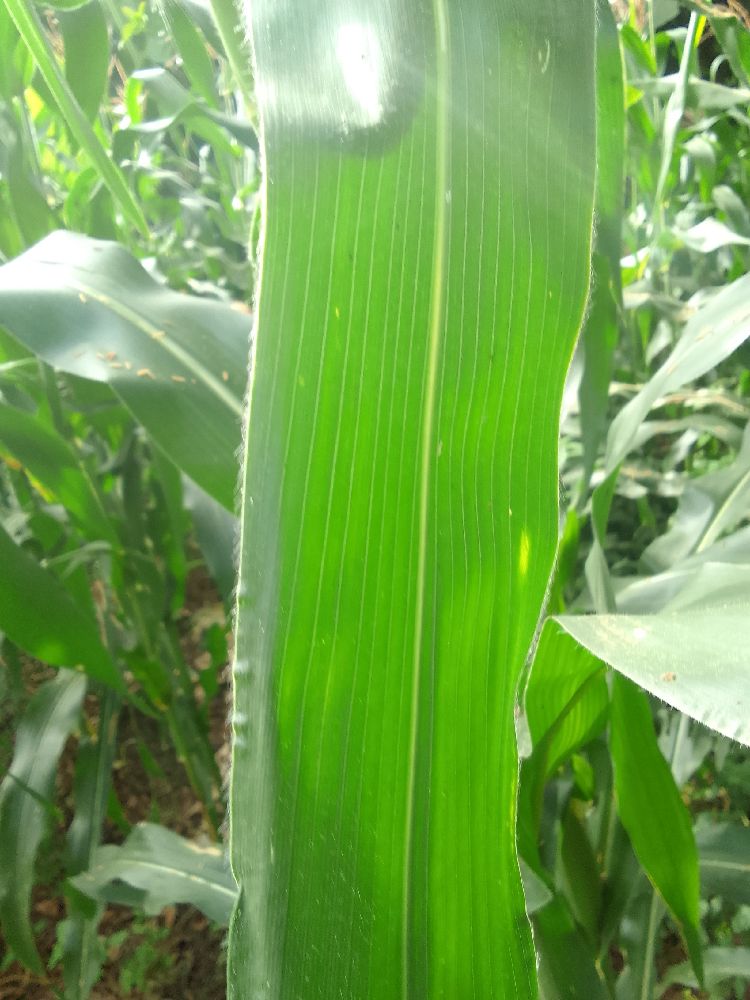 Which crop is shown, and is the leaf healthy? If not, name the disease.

maize, healthy
